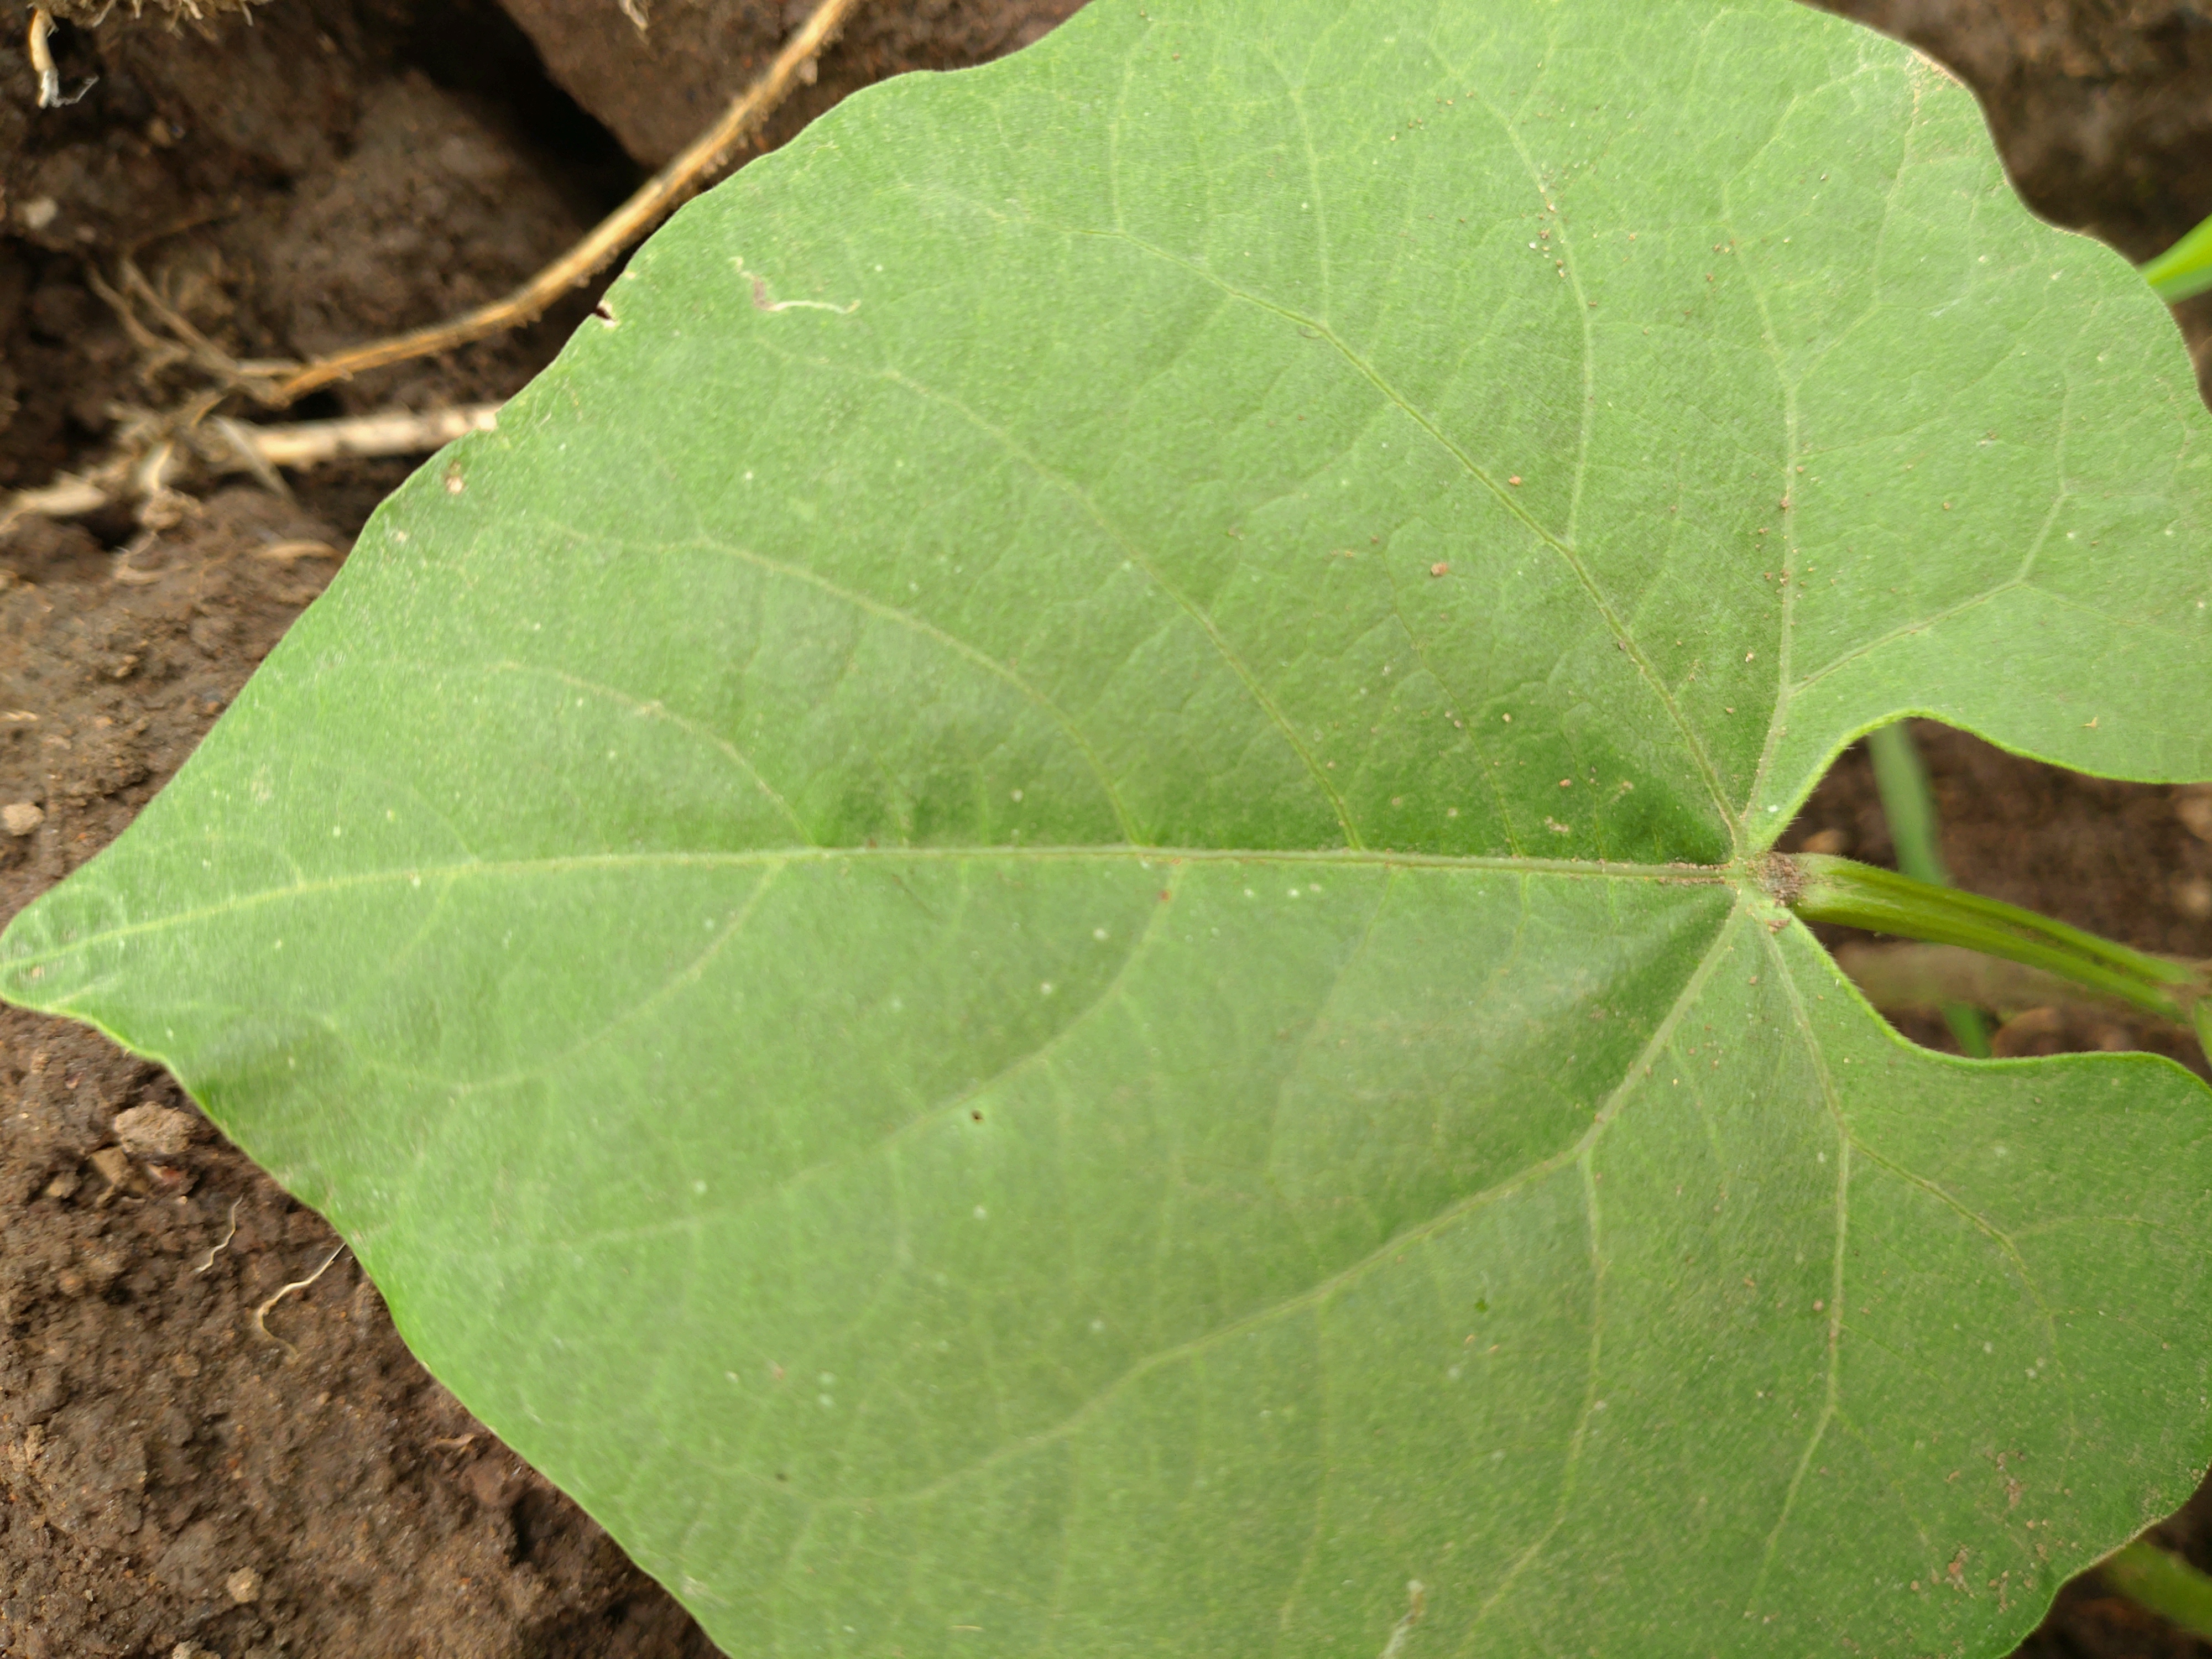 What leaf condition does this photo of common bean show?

healthy
